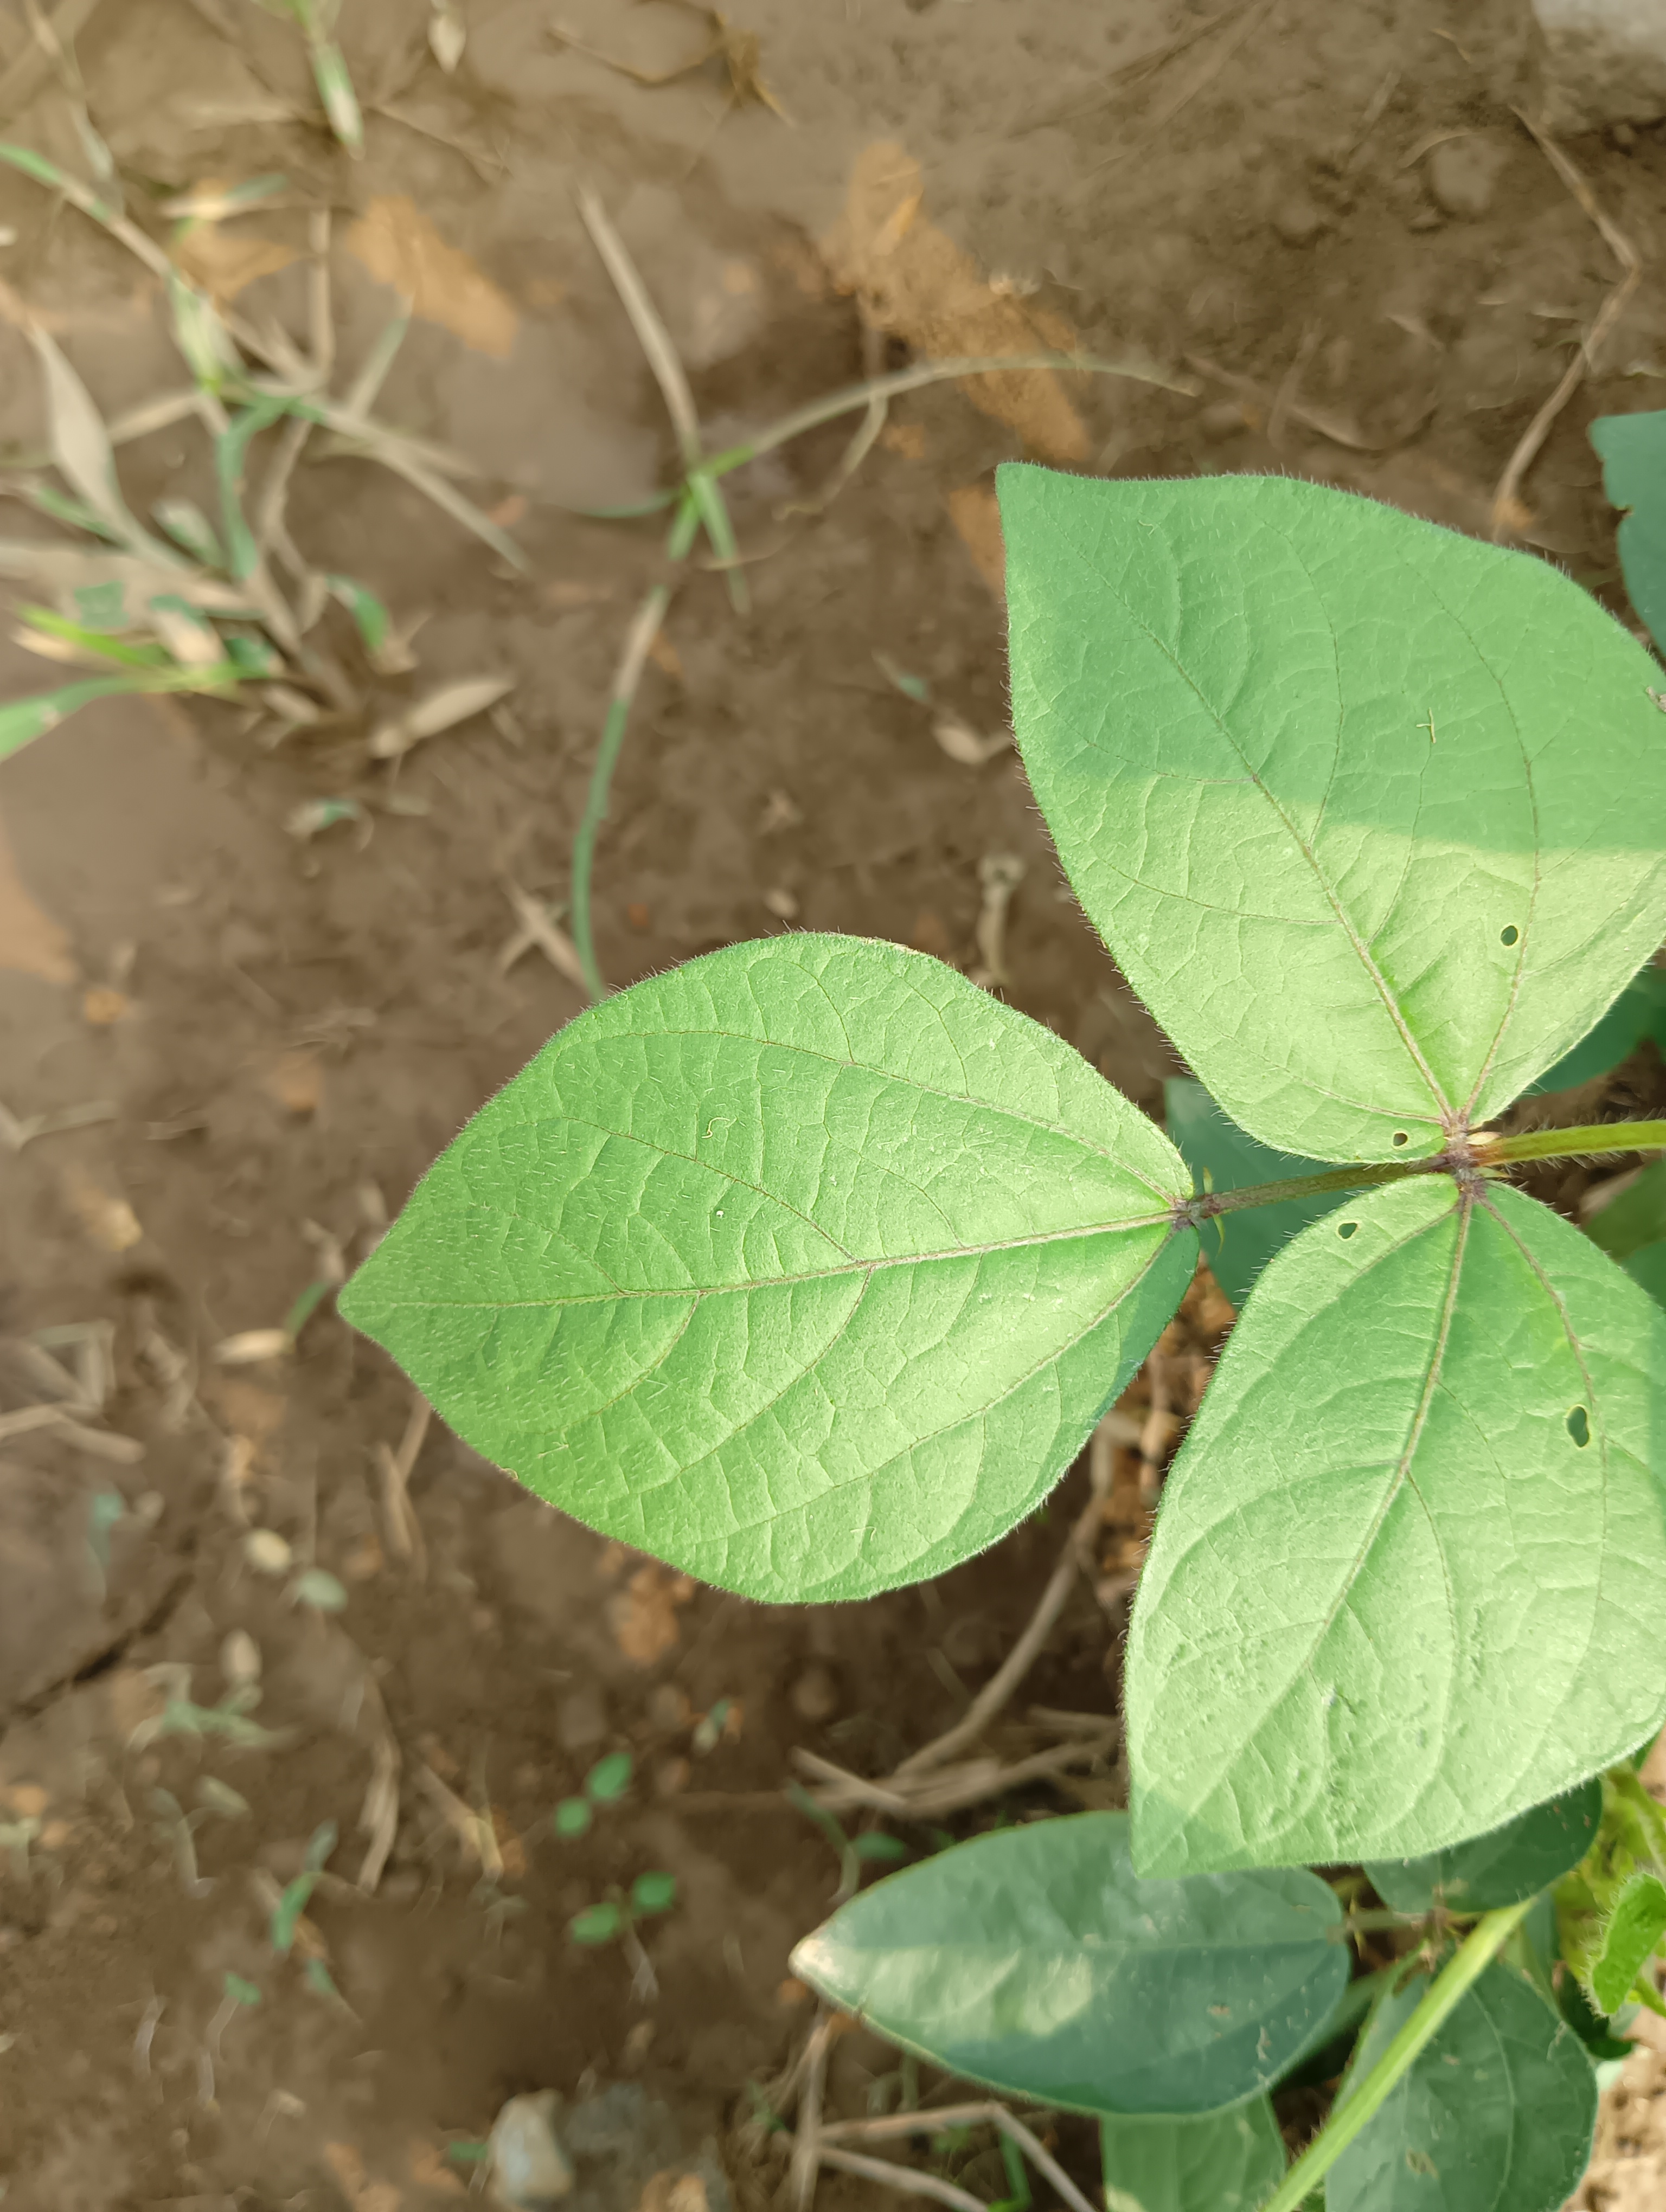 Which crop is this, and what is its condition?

mungbean, healthy
